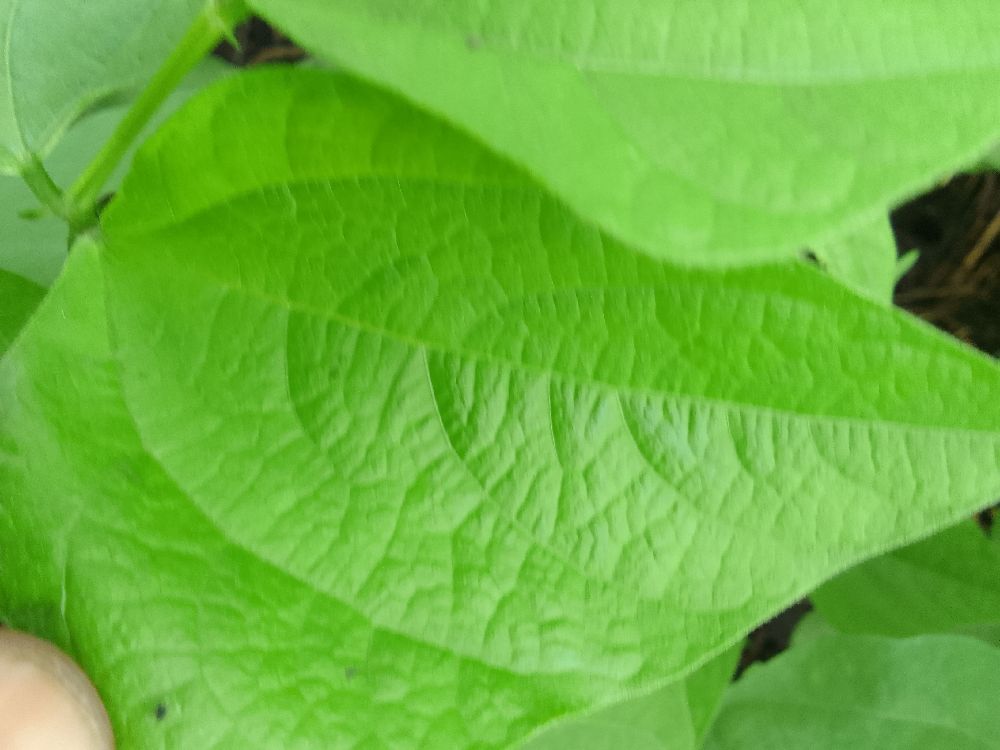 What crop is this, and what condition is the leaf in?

common bean, healthy
